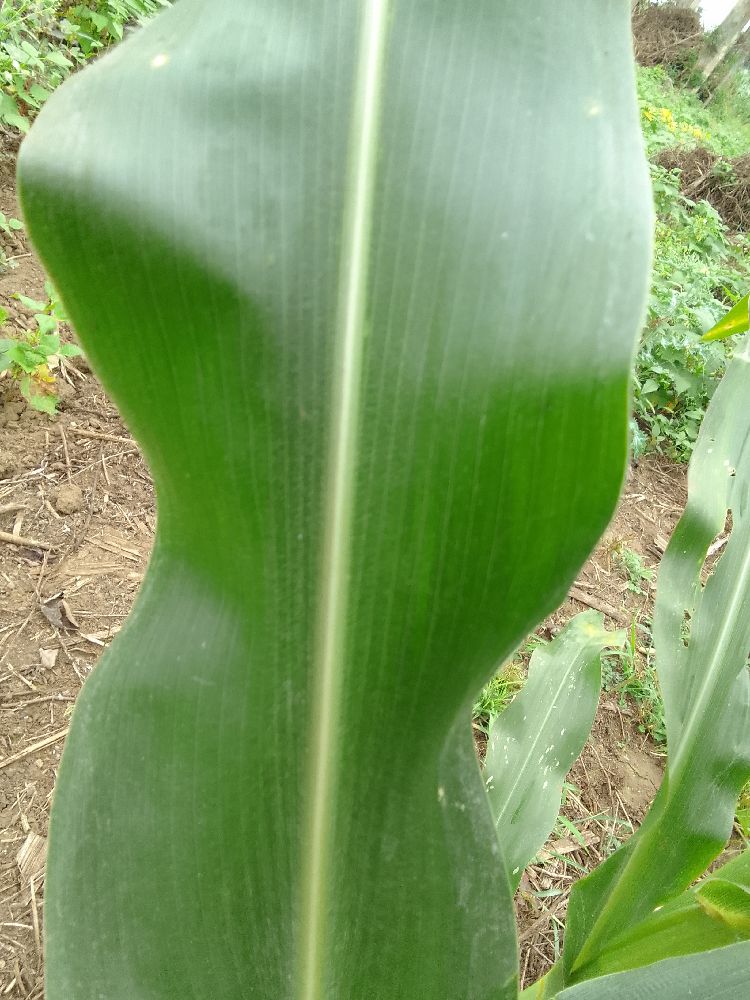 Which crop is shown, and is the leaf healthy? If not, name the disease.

maize, healthy
